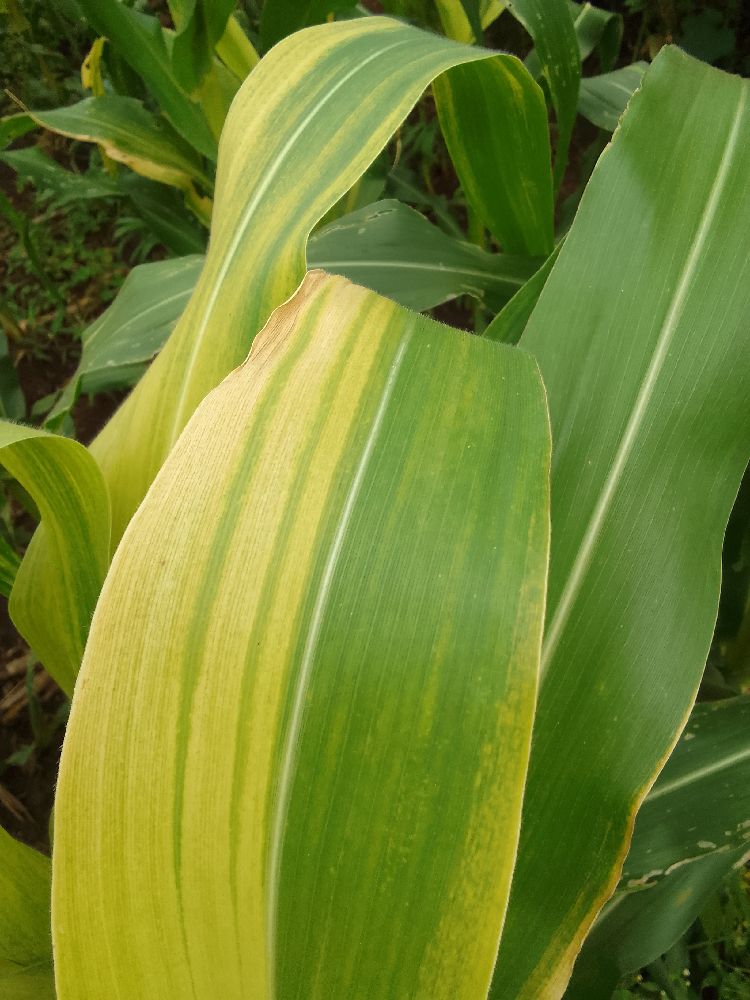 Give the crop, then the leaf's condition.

maize, maize lethal necrosis
